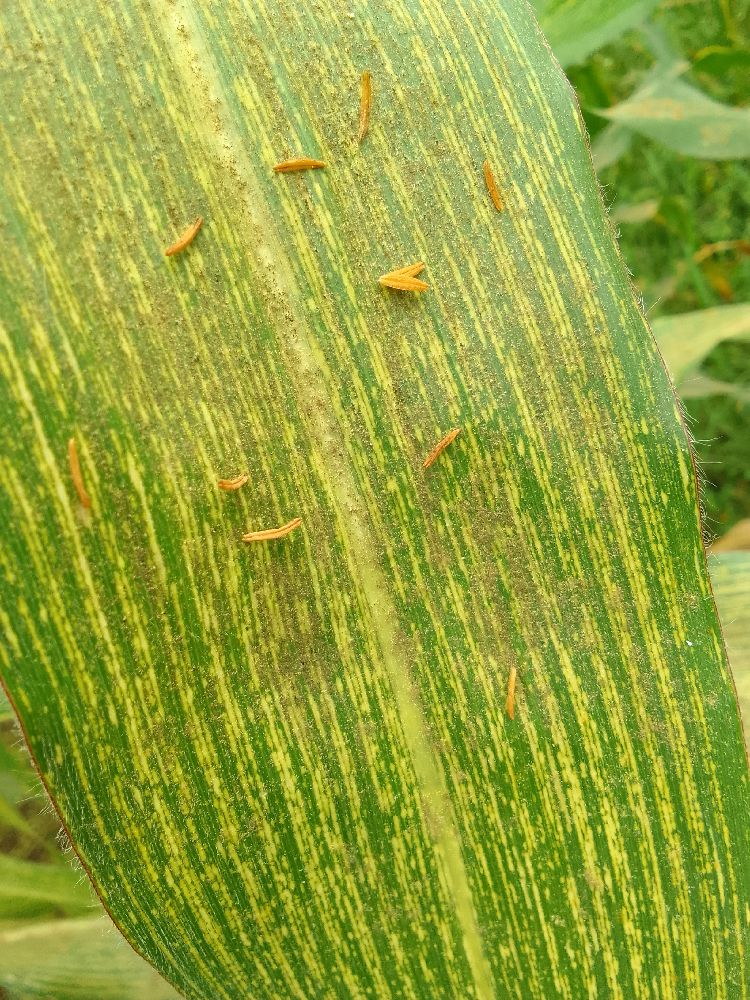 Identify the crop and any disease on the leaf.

maize, maize streak virus
